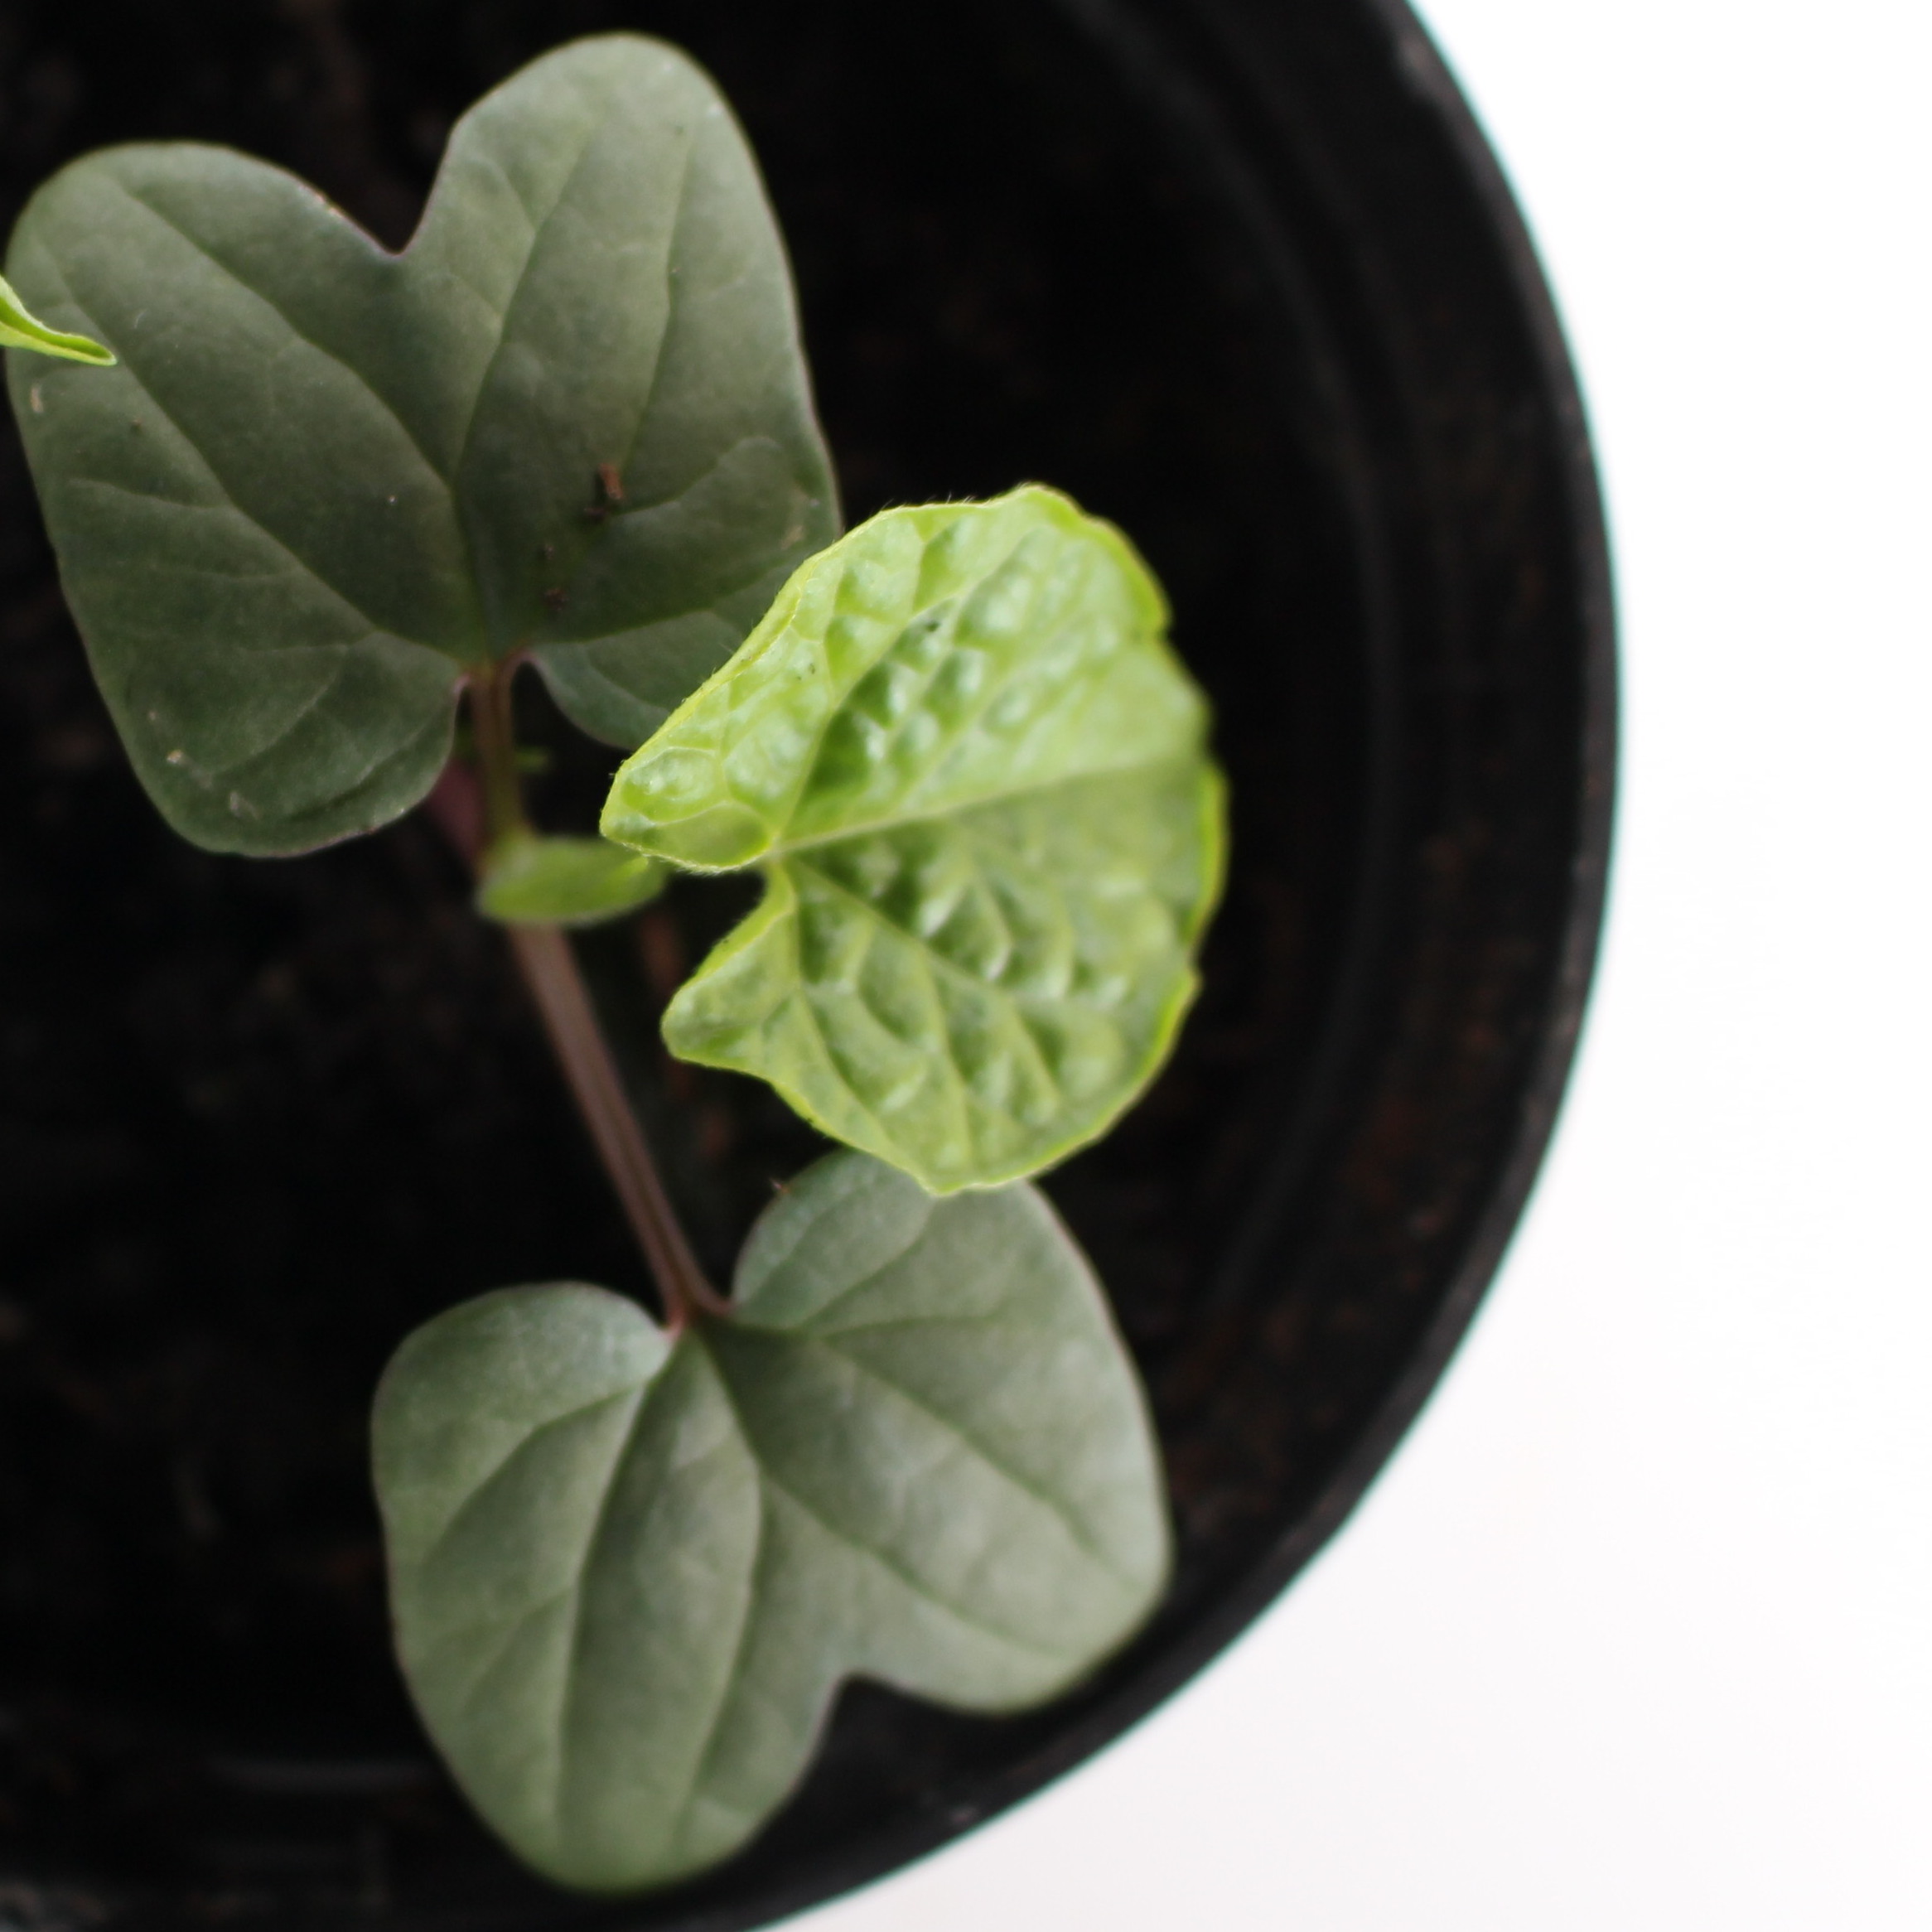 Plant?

Convolvulus arvensis
